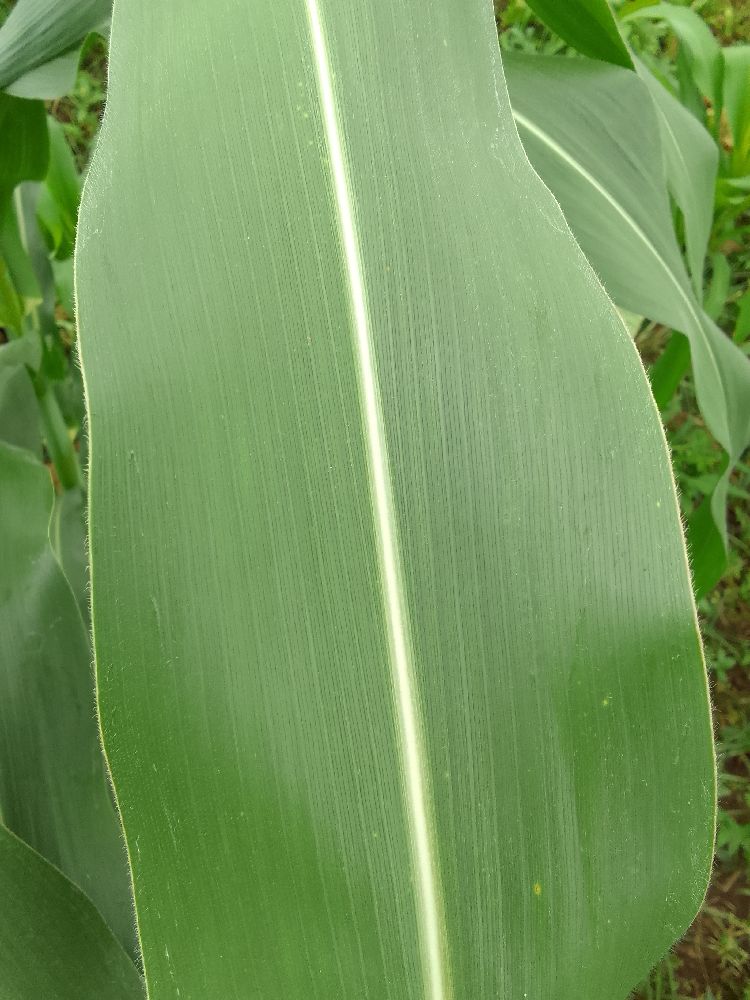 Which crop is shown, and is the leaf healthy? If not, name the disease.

maize, healthy
